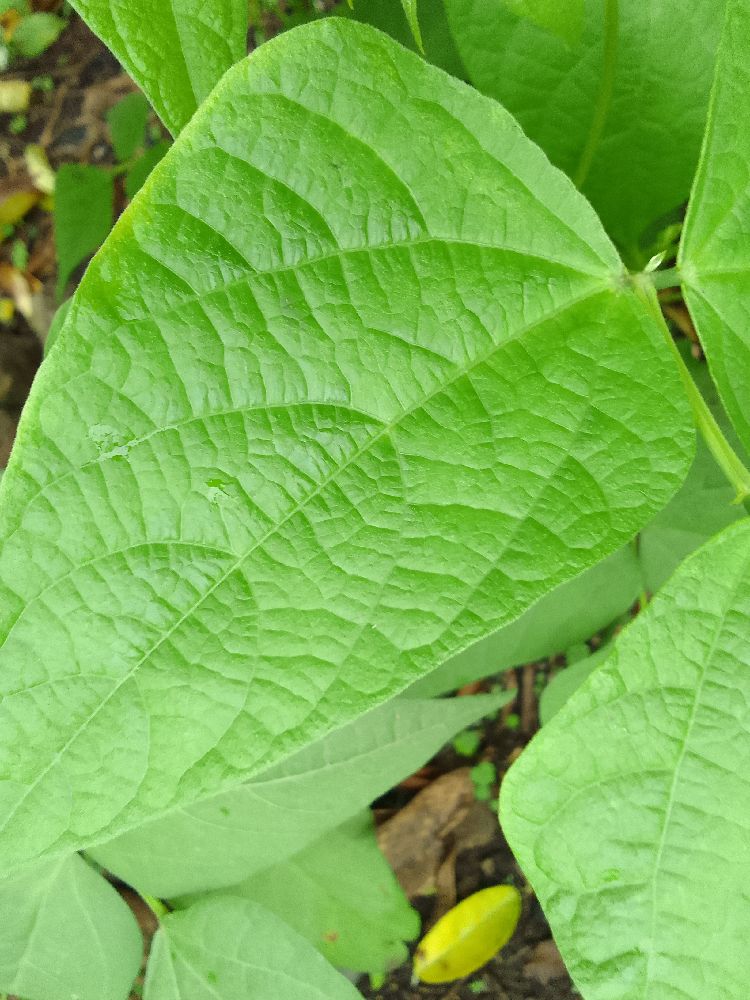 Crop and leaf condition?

common bean, healthy
